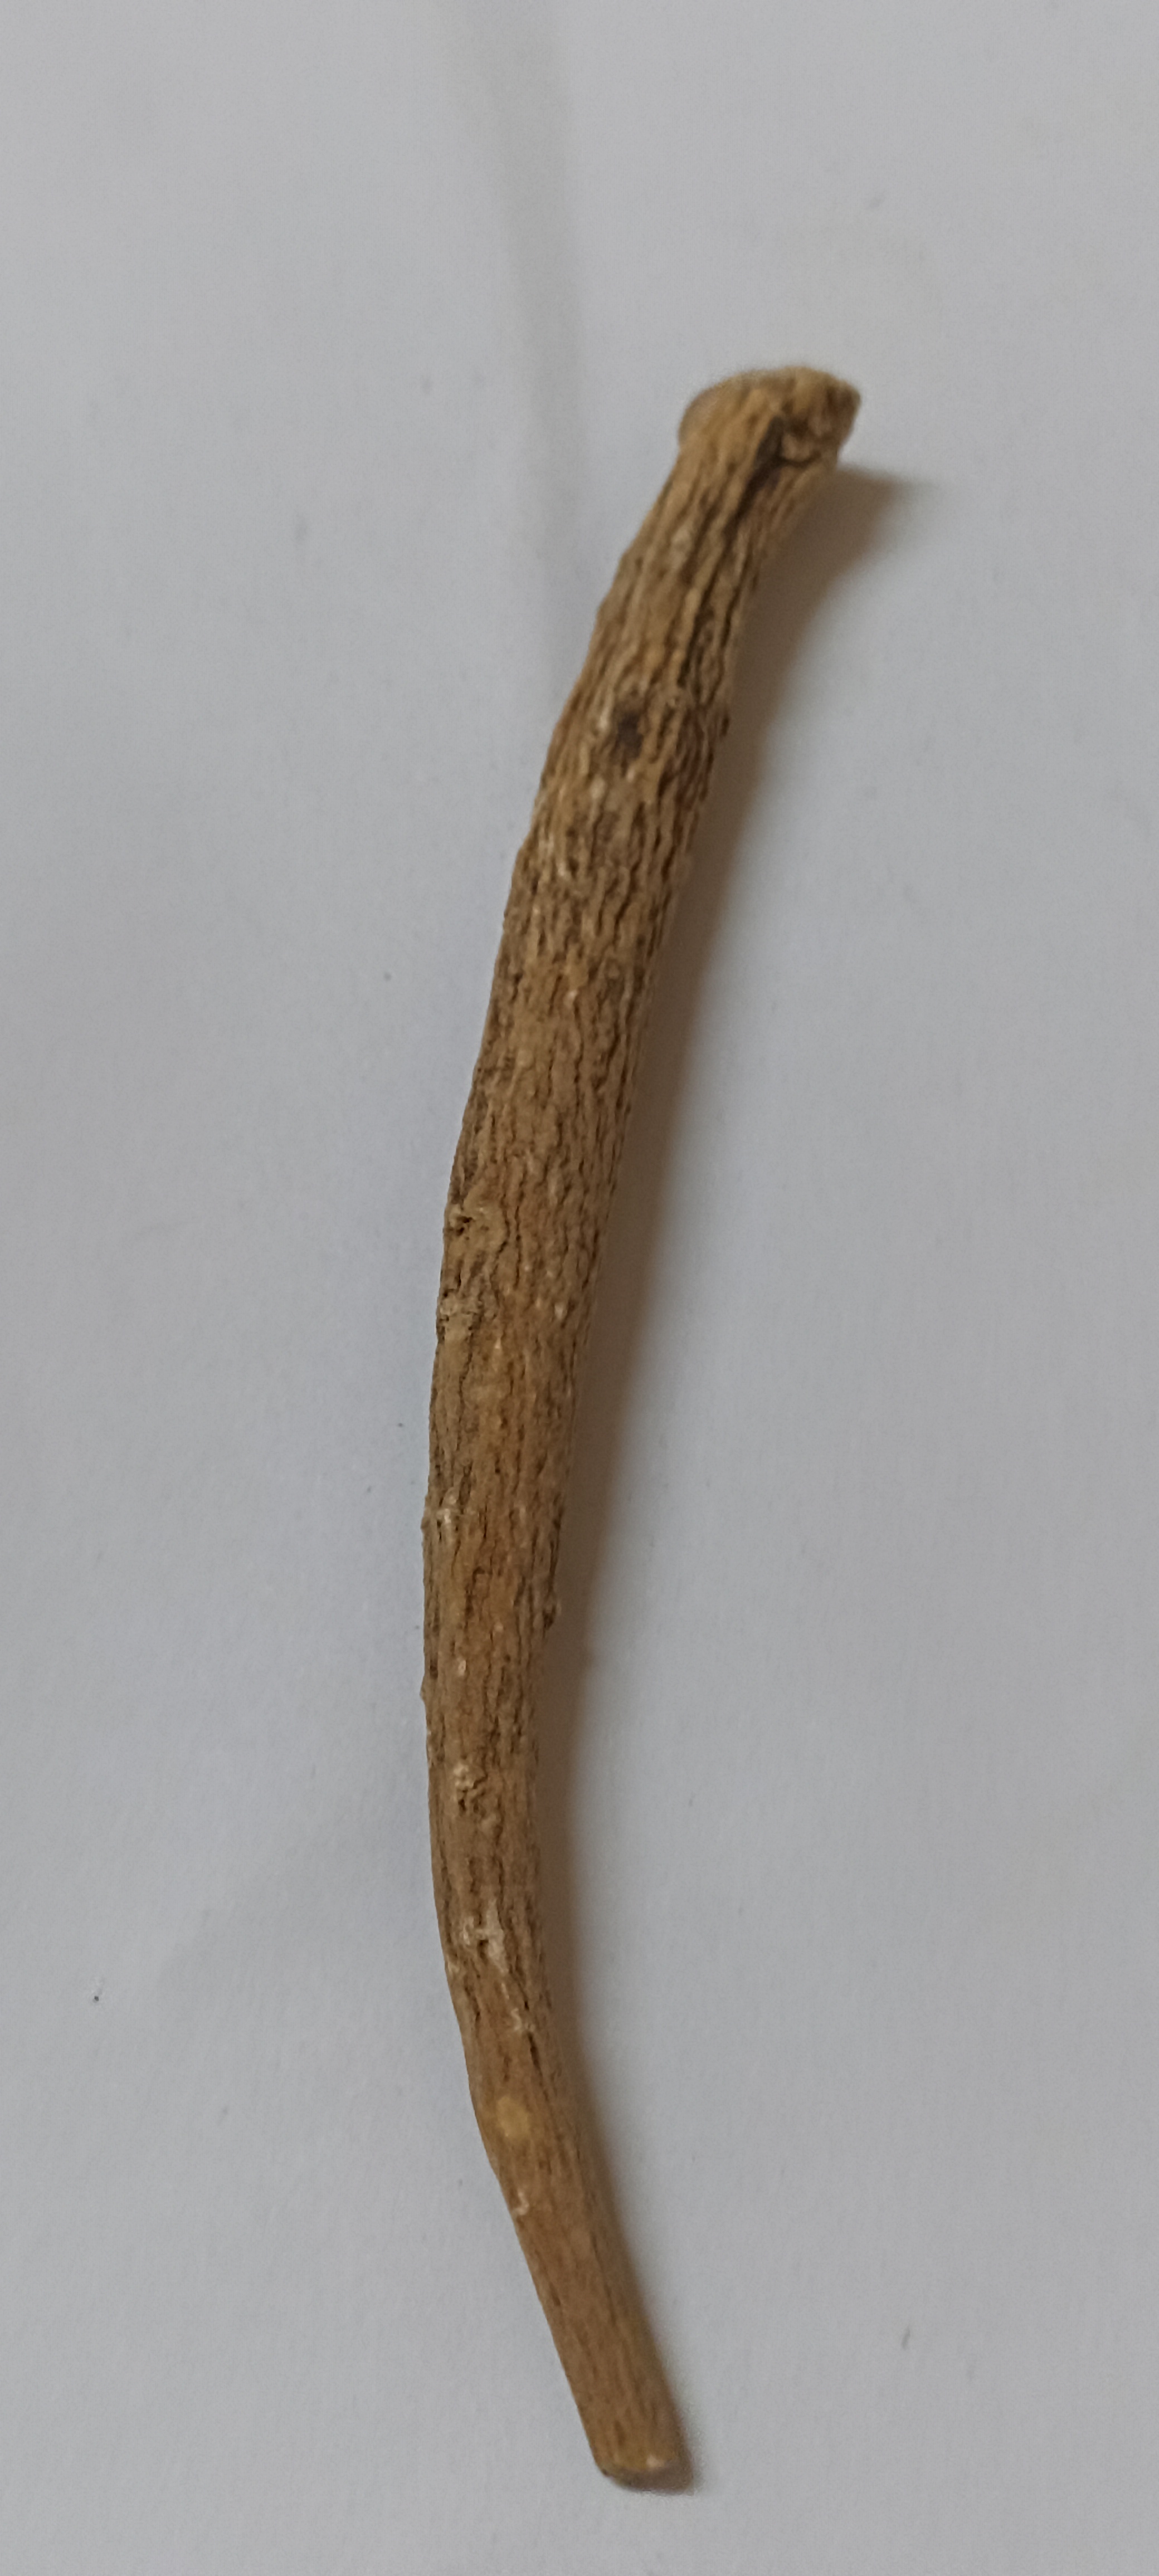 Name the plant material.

ashwagandha
